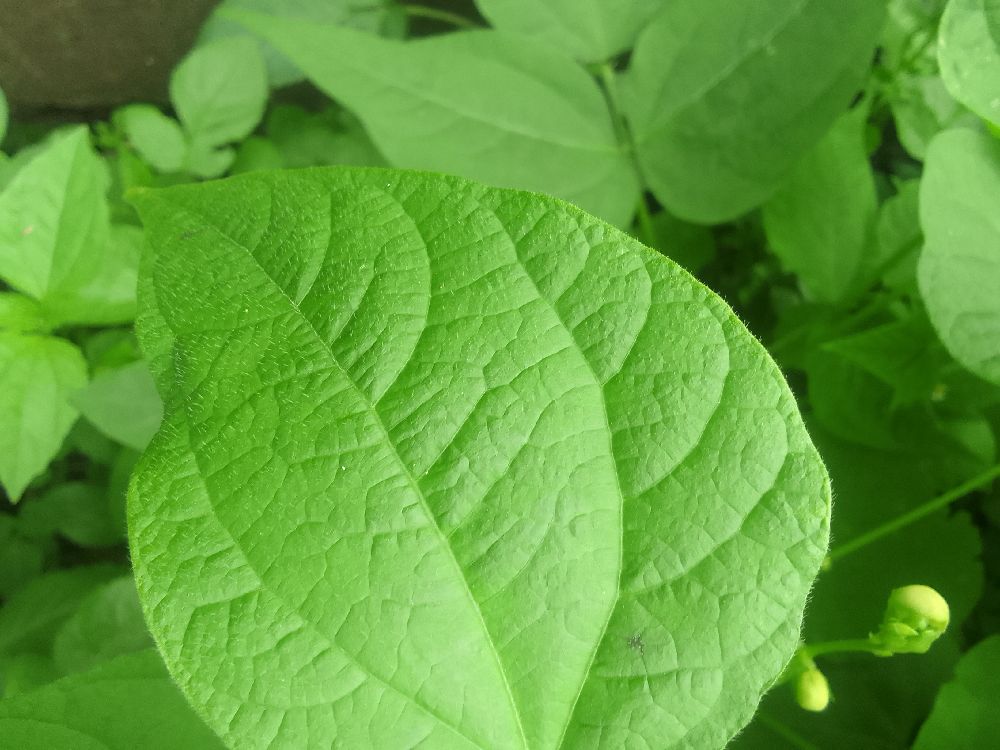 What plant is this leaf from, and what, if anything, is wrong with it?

common bean, healthy
